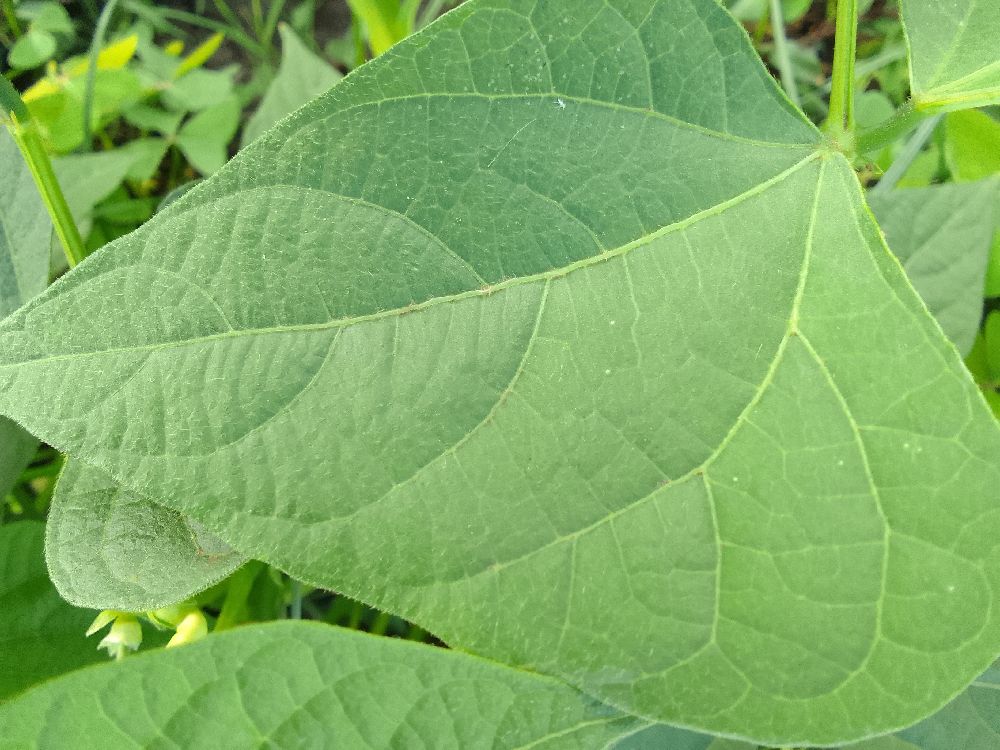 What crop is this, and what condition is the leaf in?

common bean, healthy
